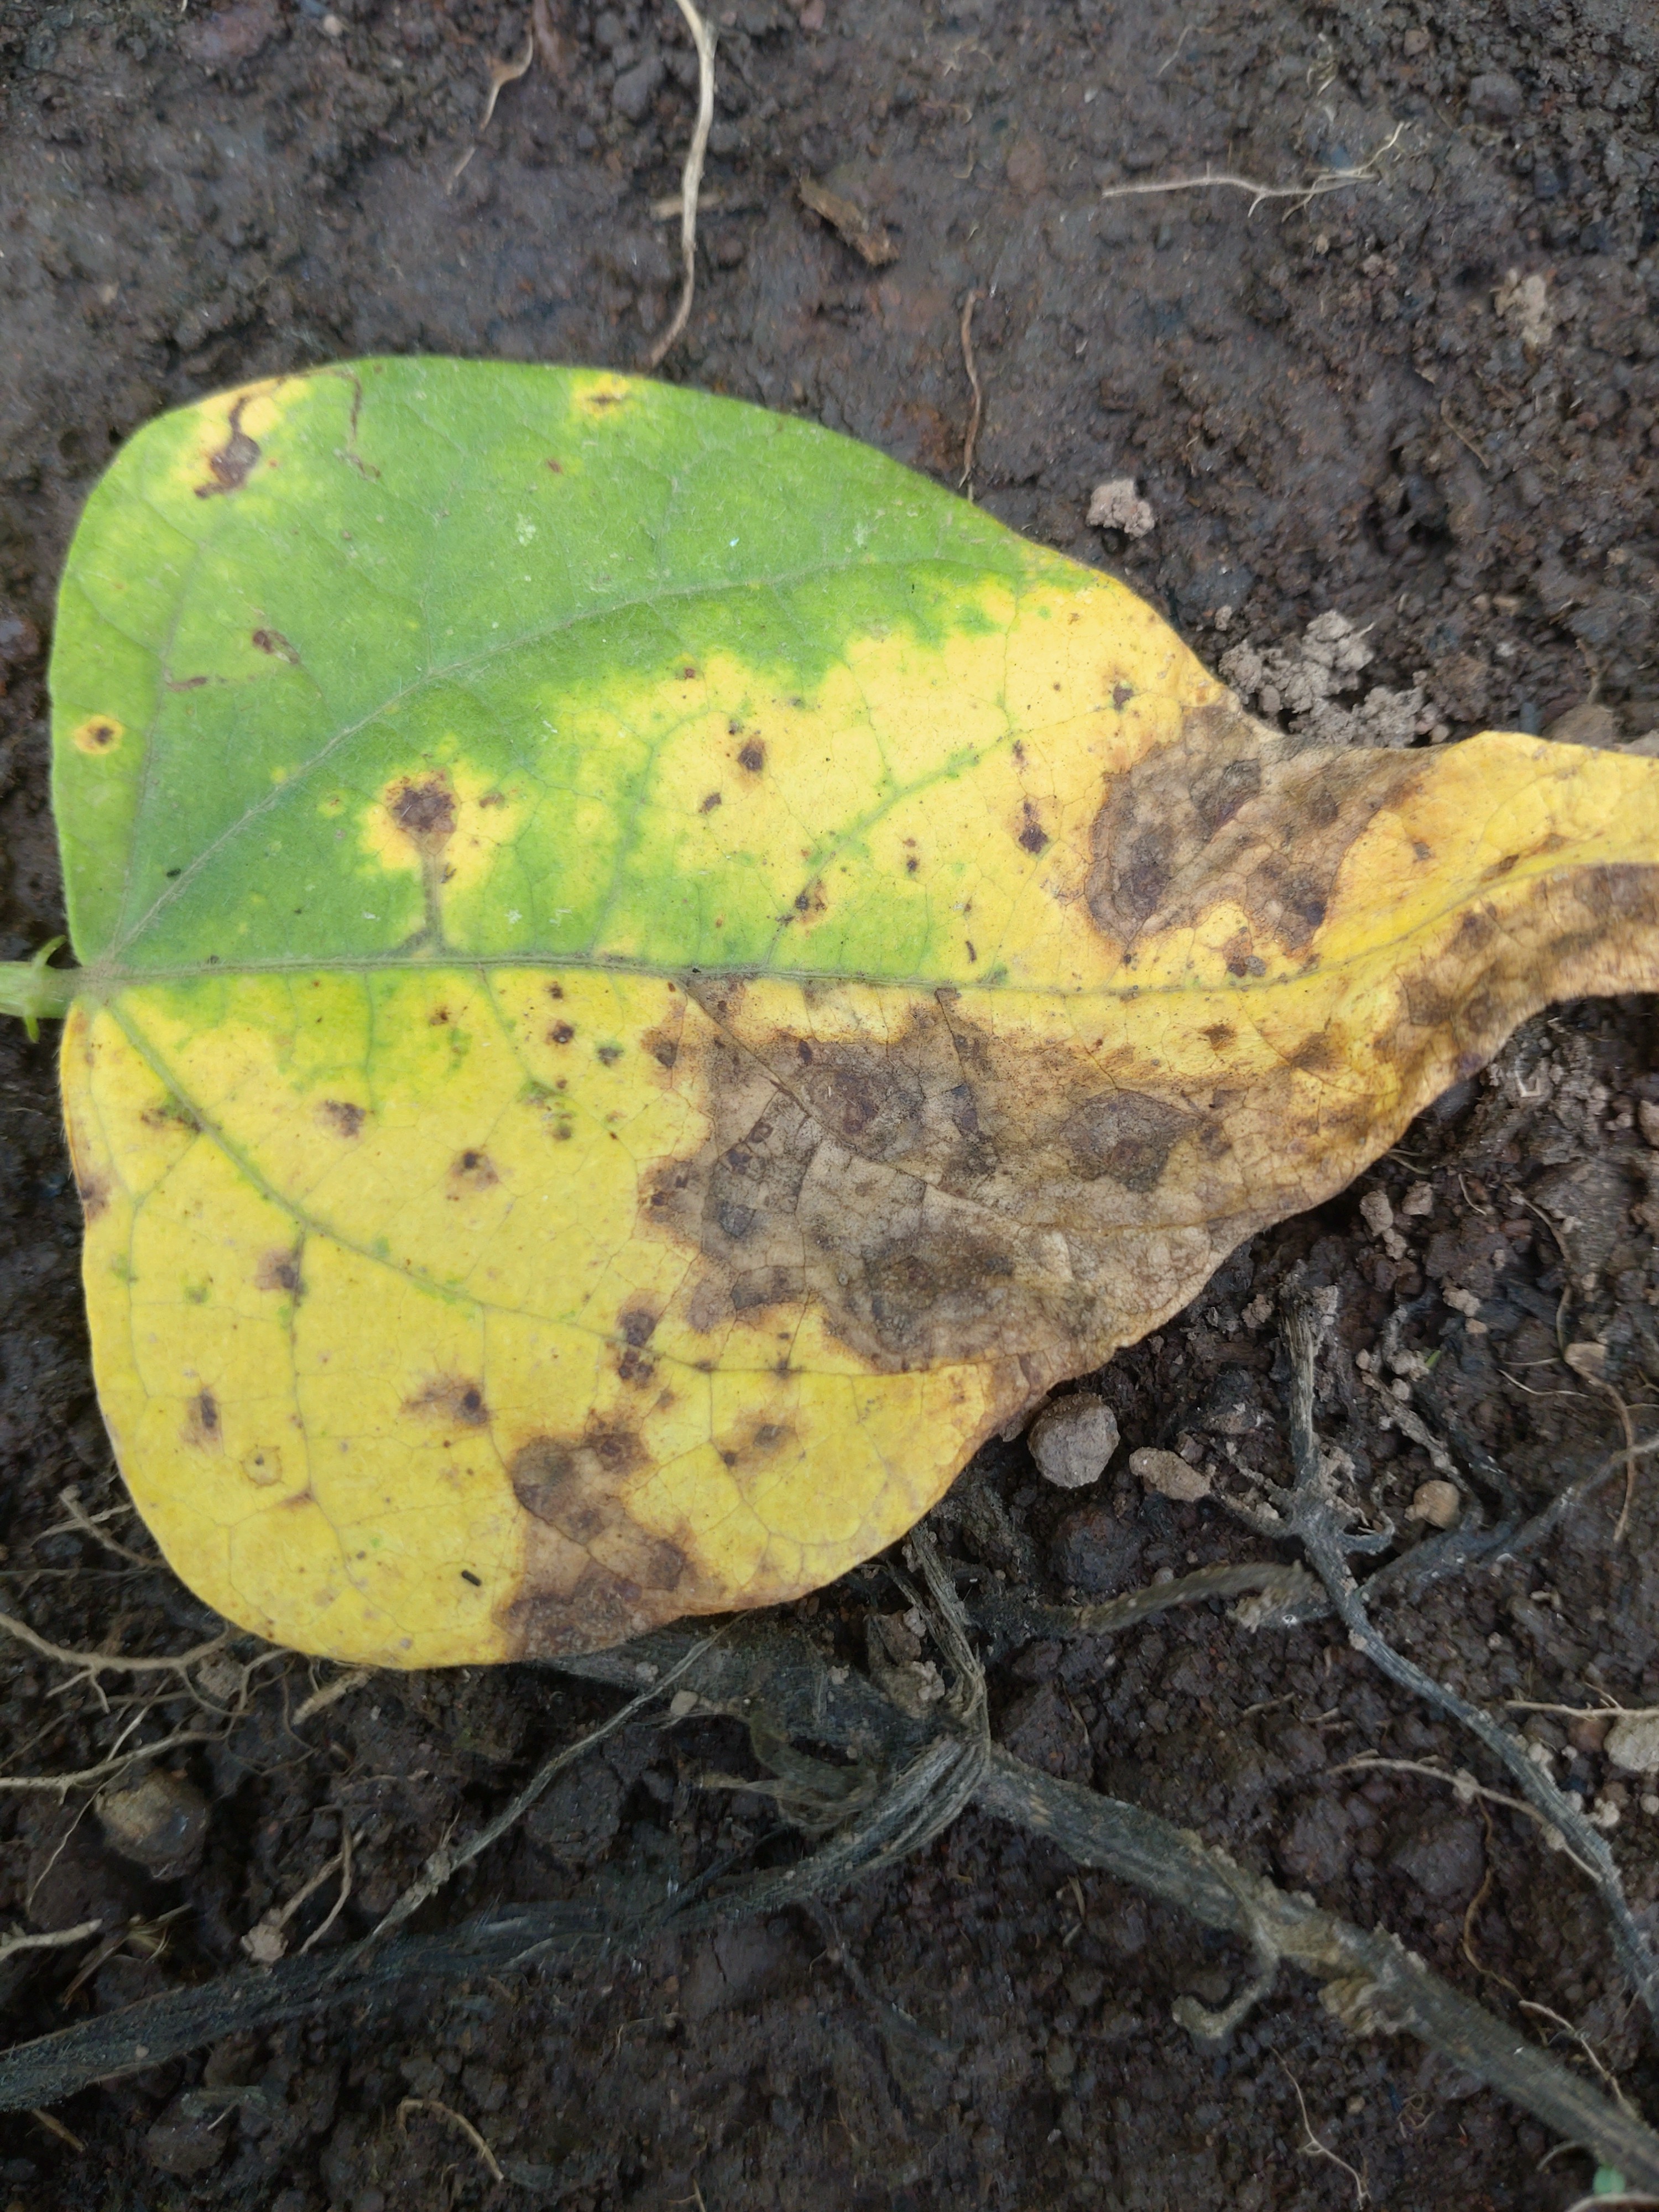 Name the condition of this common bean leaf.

rust
